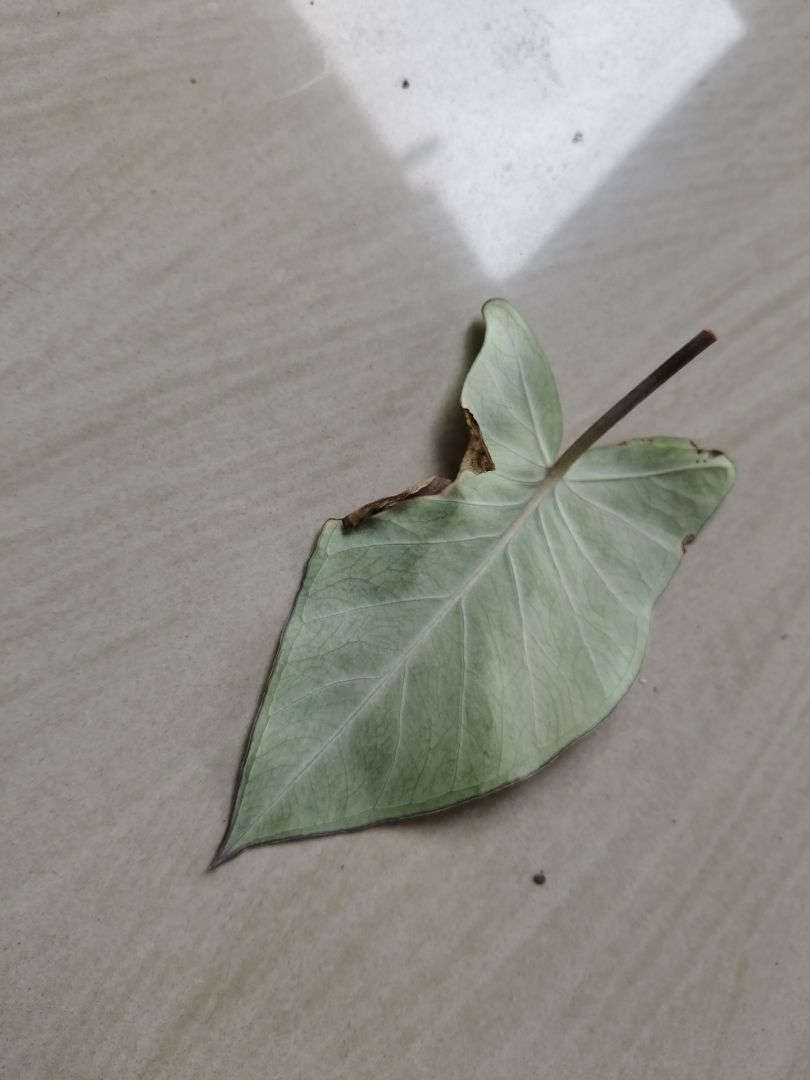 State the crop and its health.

taro, leaf blight
